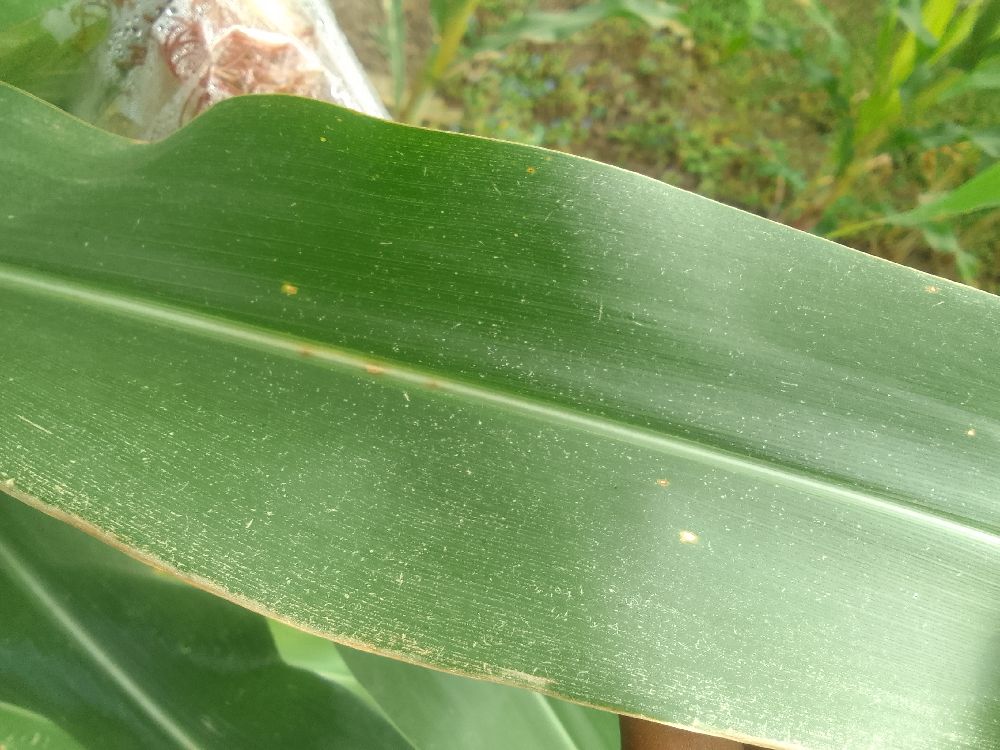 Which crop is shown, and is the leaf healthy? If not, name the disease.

maize, healthy
